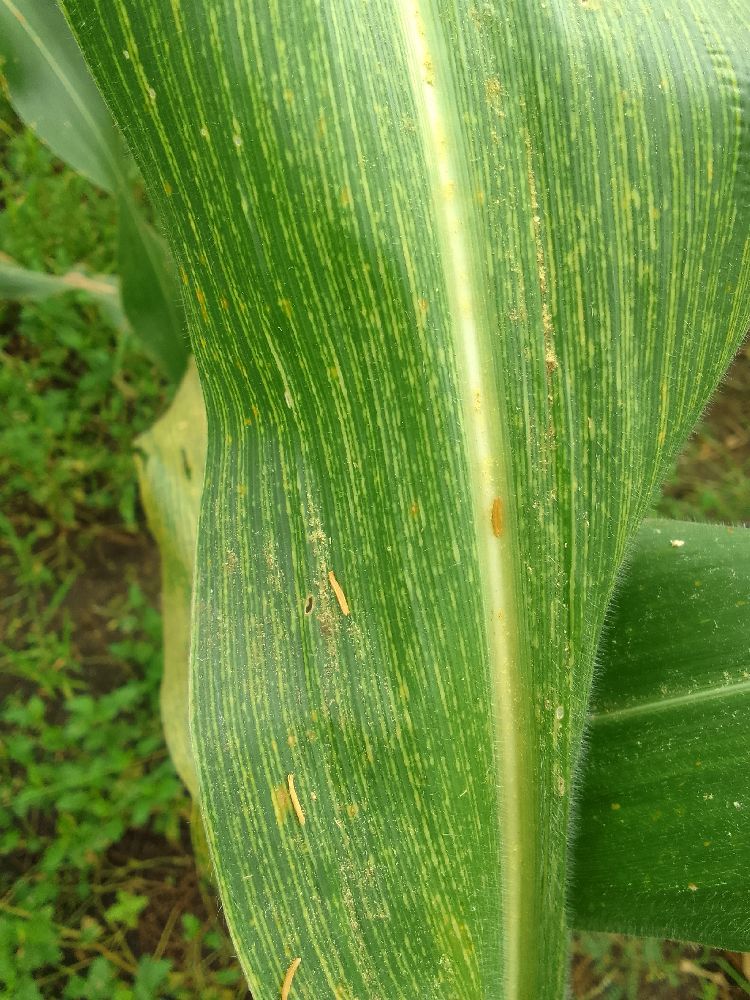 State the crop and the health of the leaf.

maize, maize streak virus
